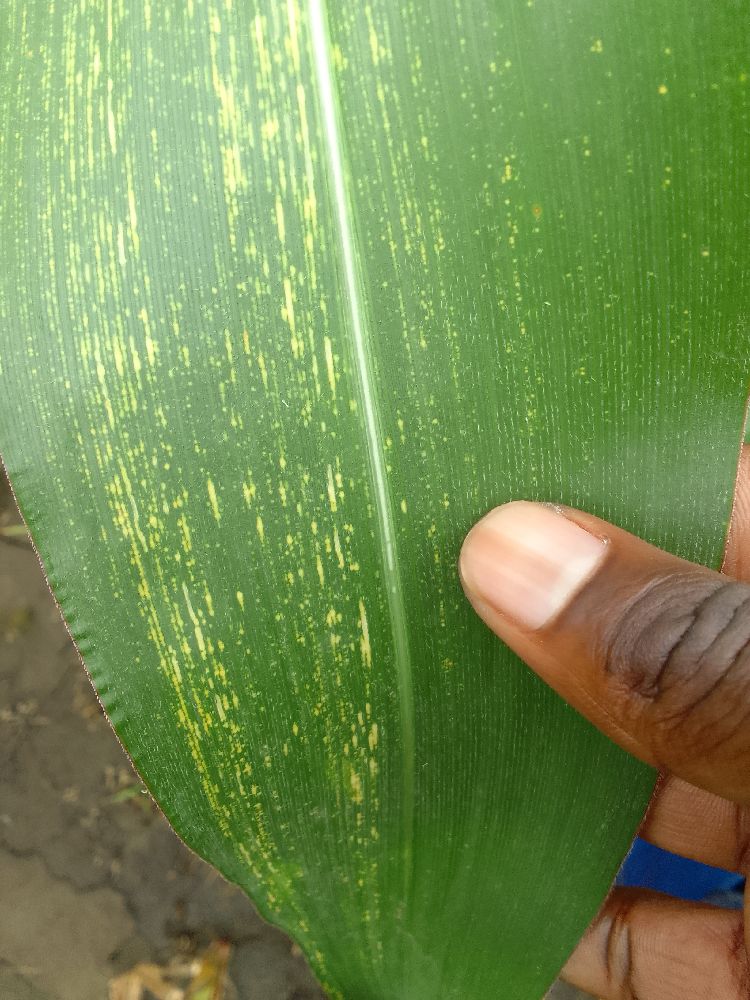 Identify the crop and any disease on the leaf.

maize, maize streak virus
